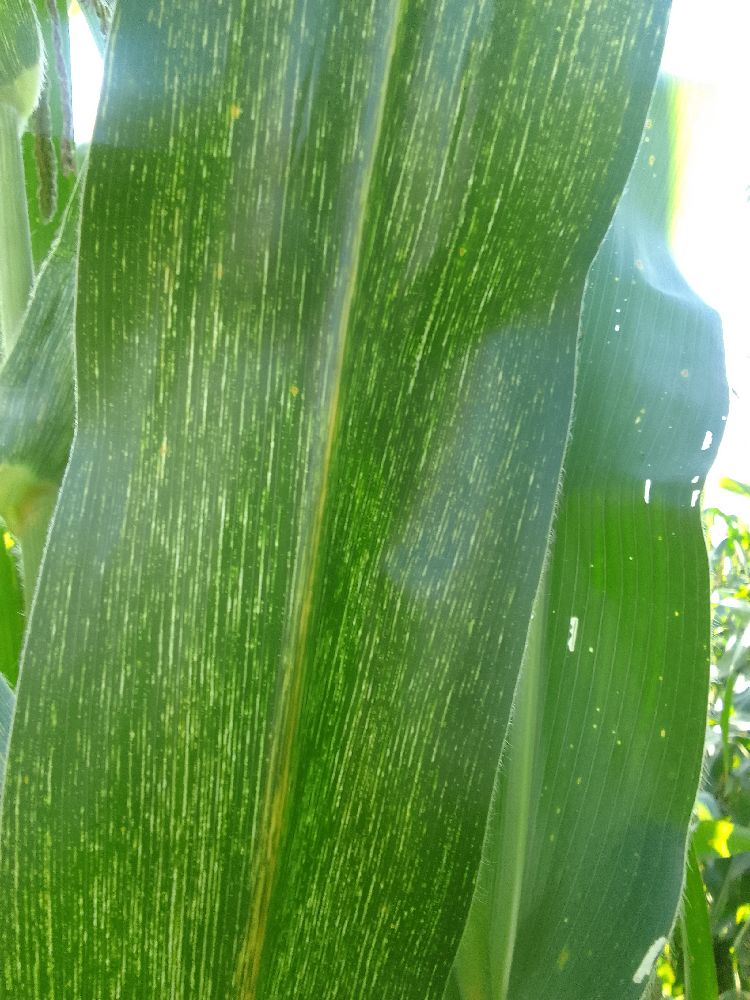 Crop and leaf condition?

maize, maize streak virus
